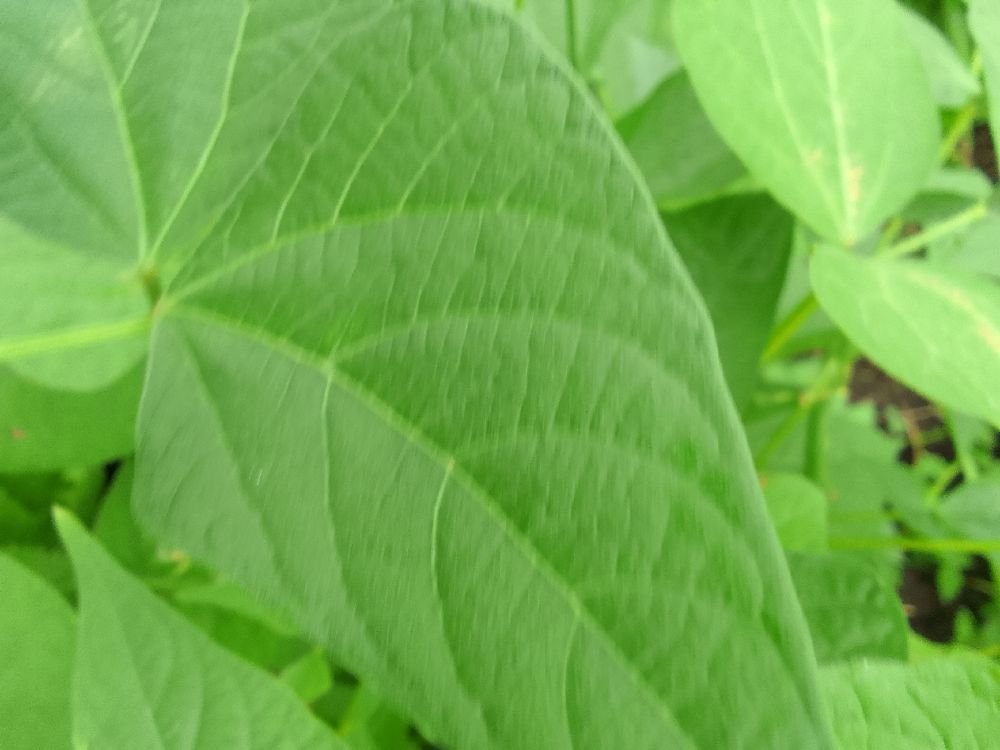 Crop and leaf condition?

common bean, healthy
